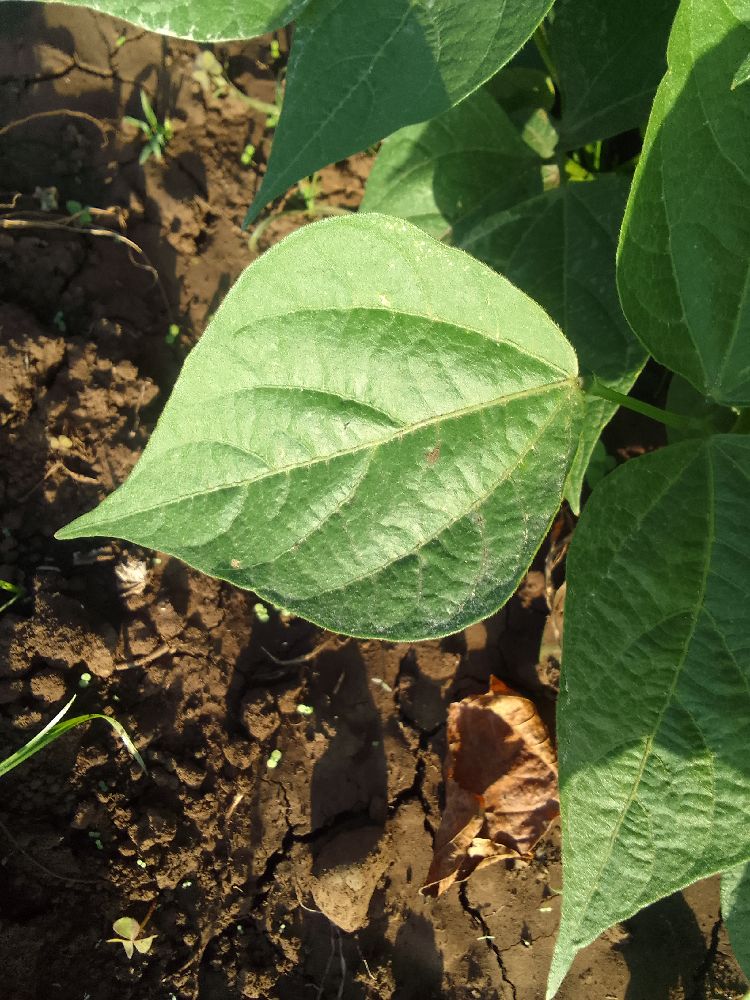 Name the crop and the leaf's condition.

common bean, healthy
